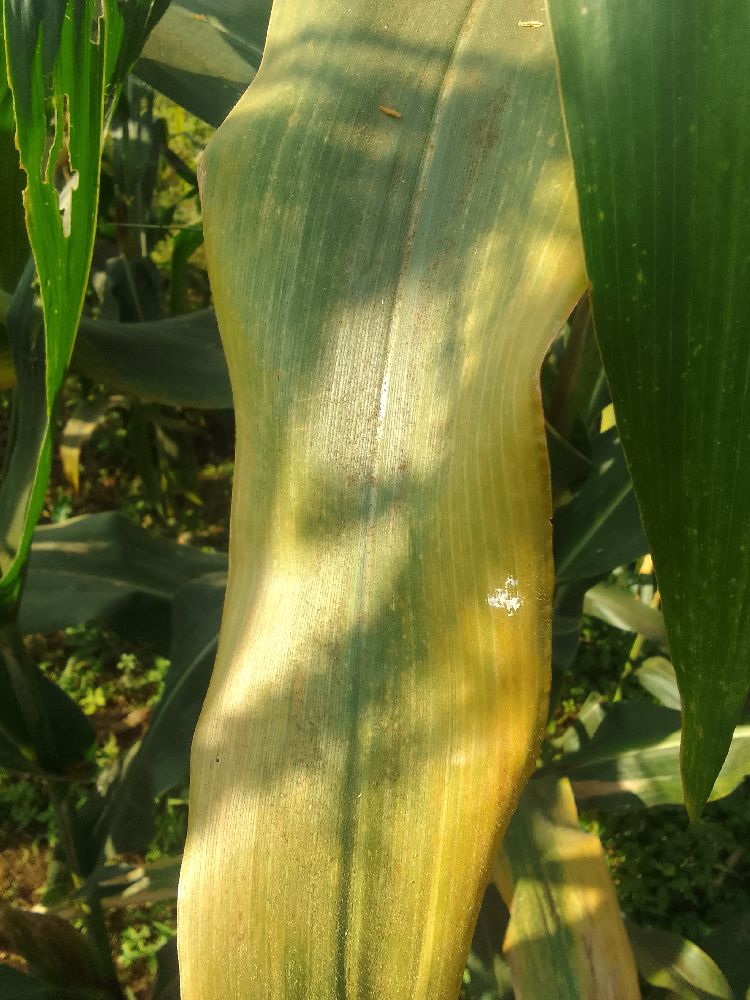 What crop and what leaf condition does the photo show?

maize, maize lethal necrosis
